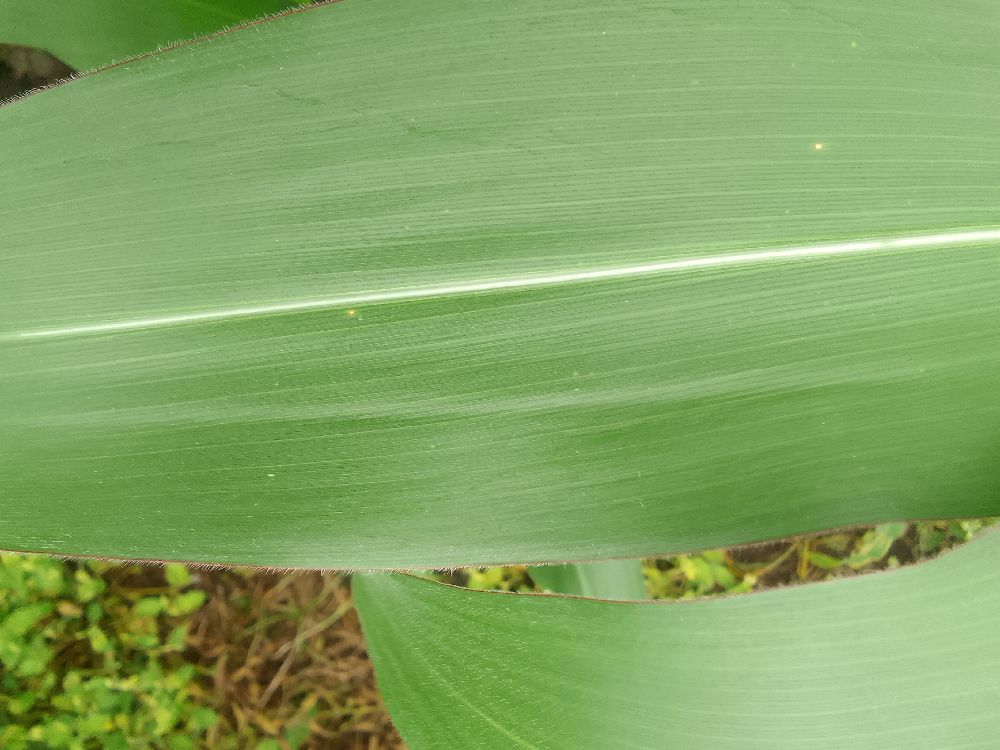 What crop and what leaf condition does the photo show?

maize, healthy
